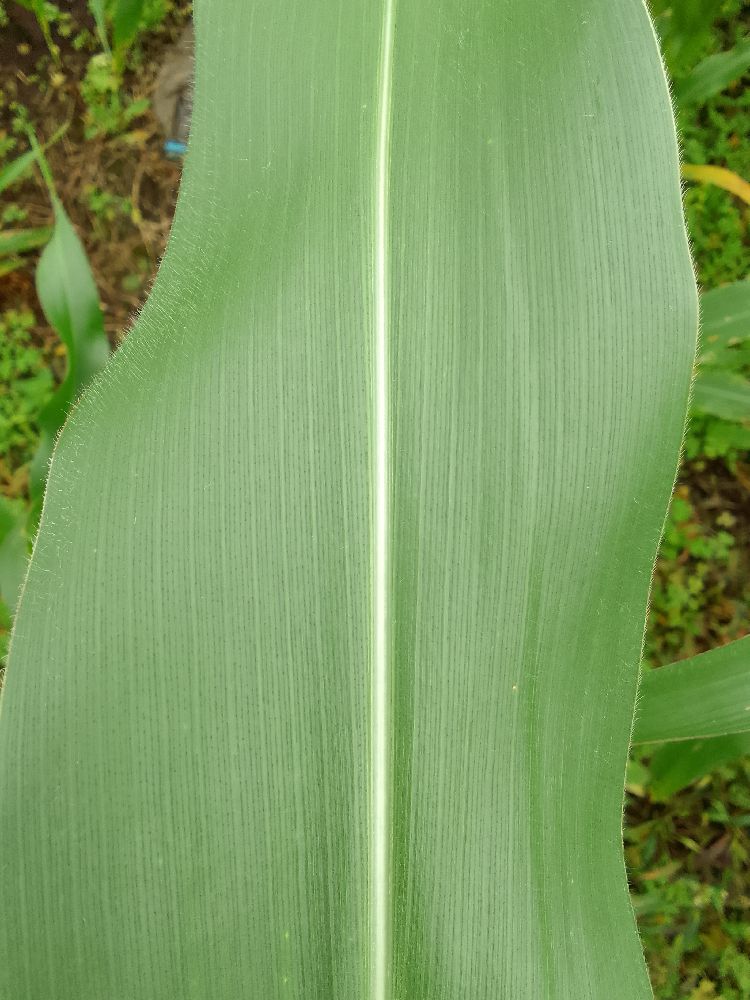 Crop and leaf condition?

maize, healthy
